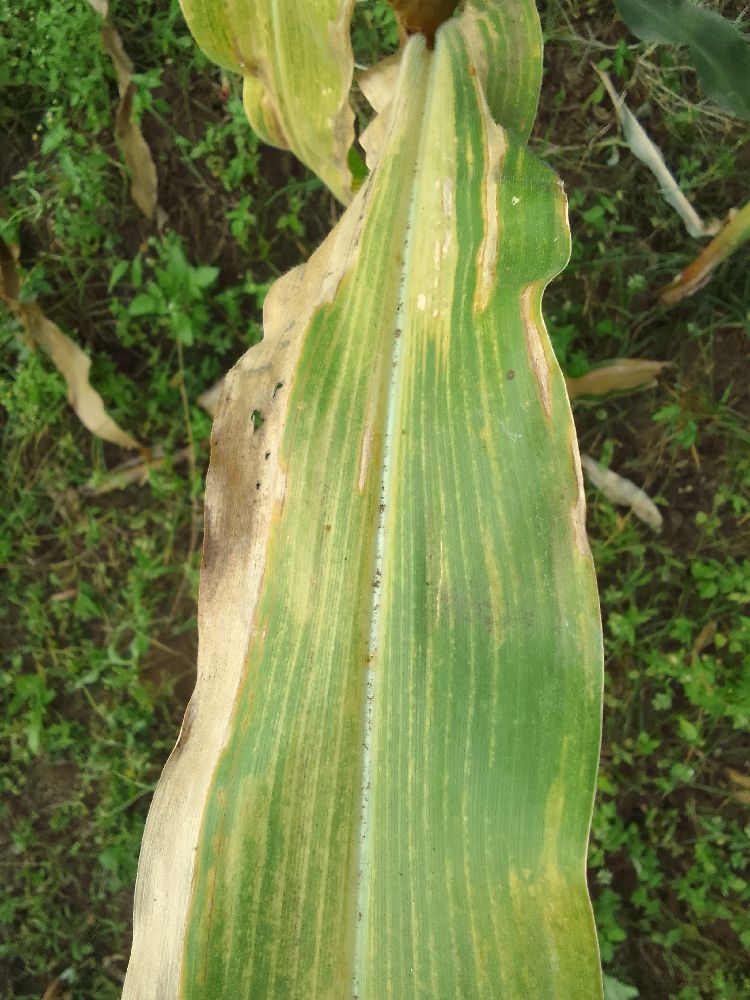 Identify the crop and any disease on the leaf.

maize, maize lethal necrosis
